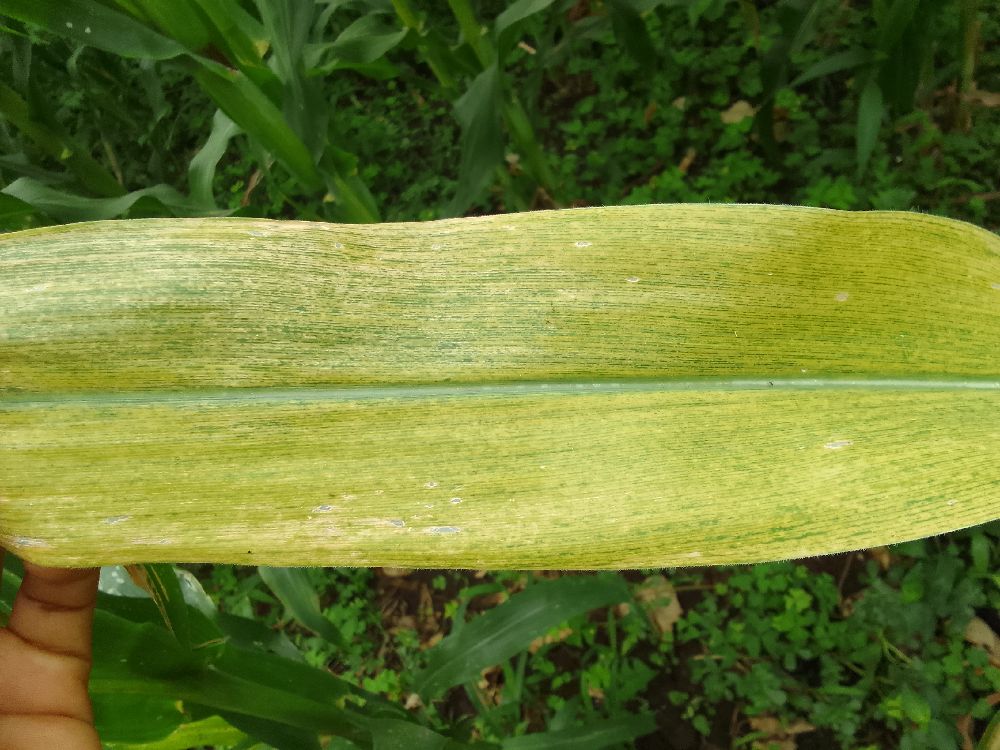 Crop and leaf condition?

maize, maize lethal necrosis
